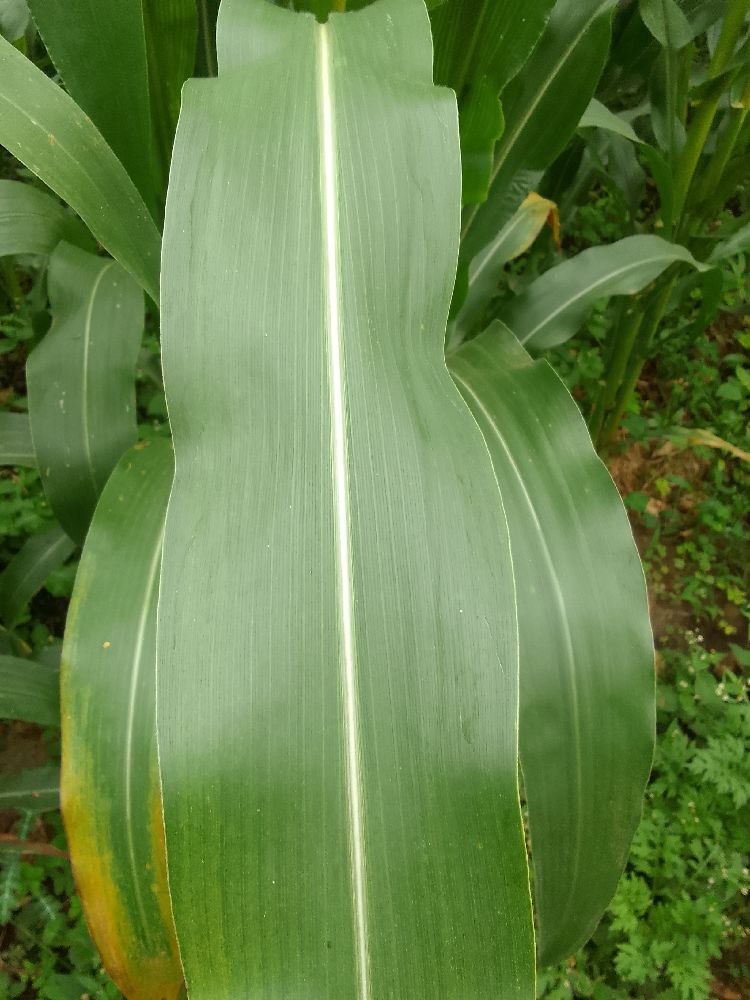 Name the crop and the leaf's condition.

maize, healthy
